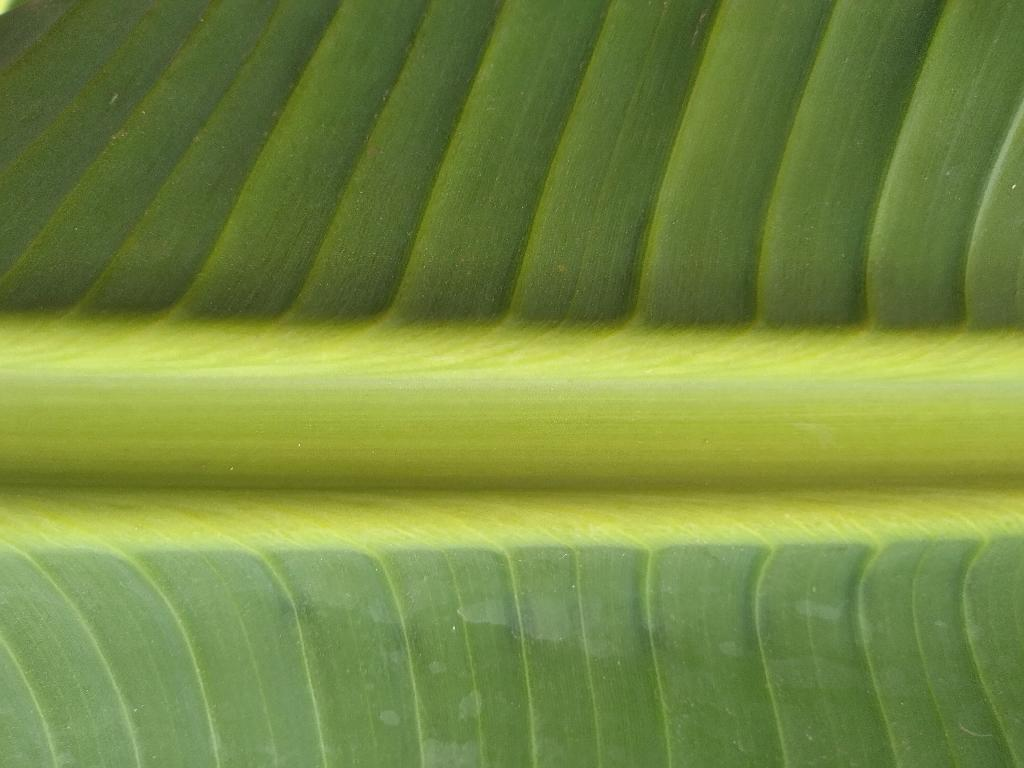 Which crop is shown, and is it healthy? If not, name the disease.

banana, healthy
